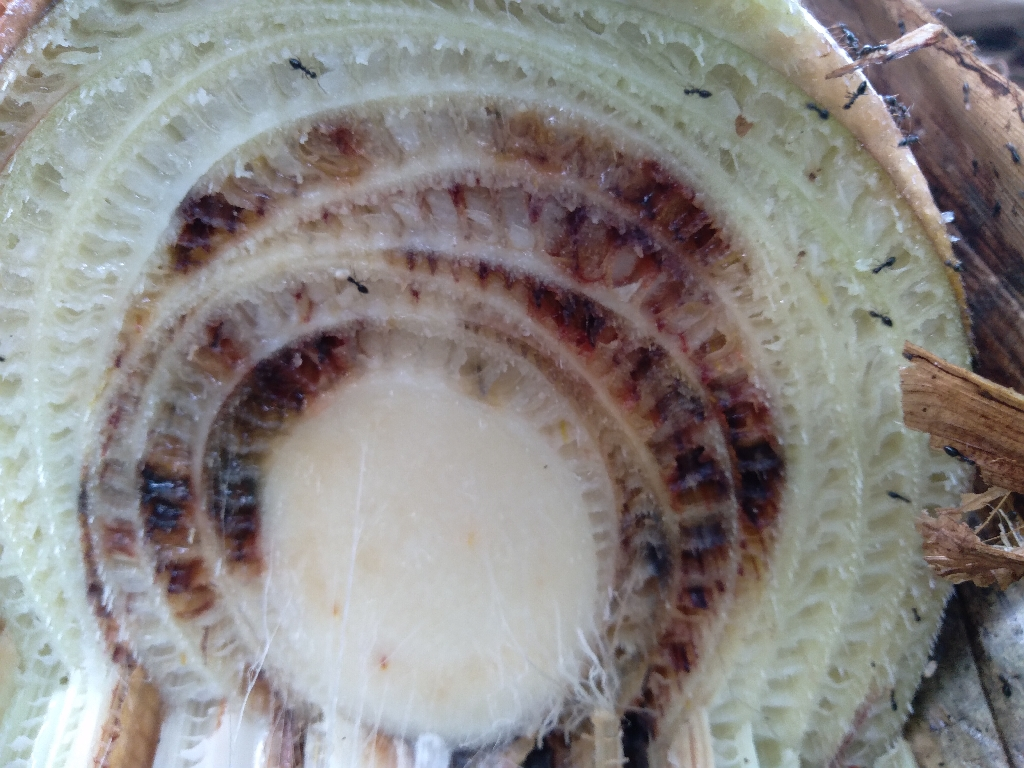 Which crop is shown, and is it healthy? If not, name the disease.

banana, fusarium wilt race 1
